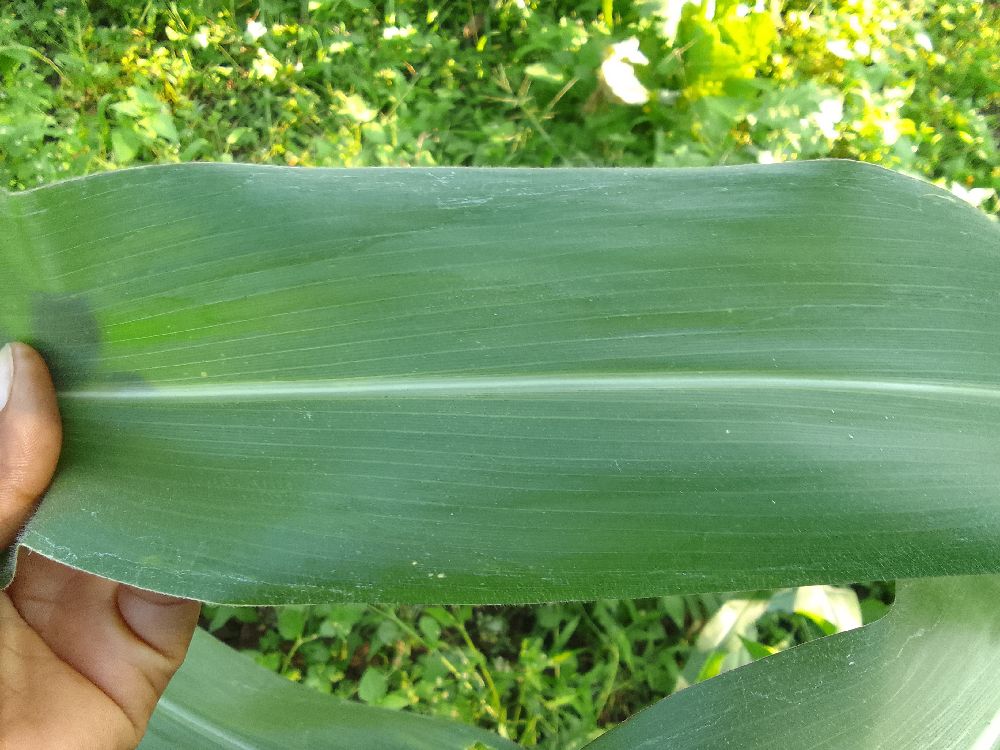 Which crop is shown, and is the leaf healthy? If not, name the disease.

maize, healthy
